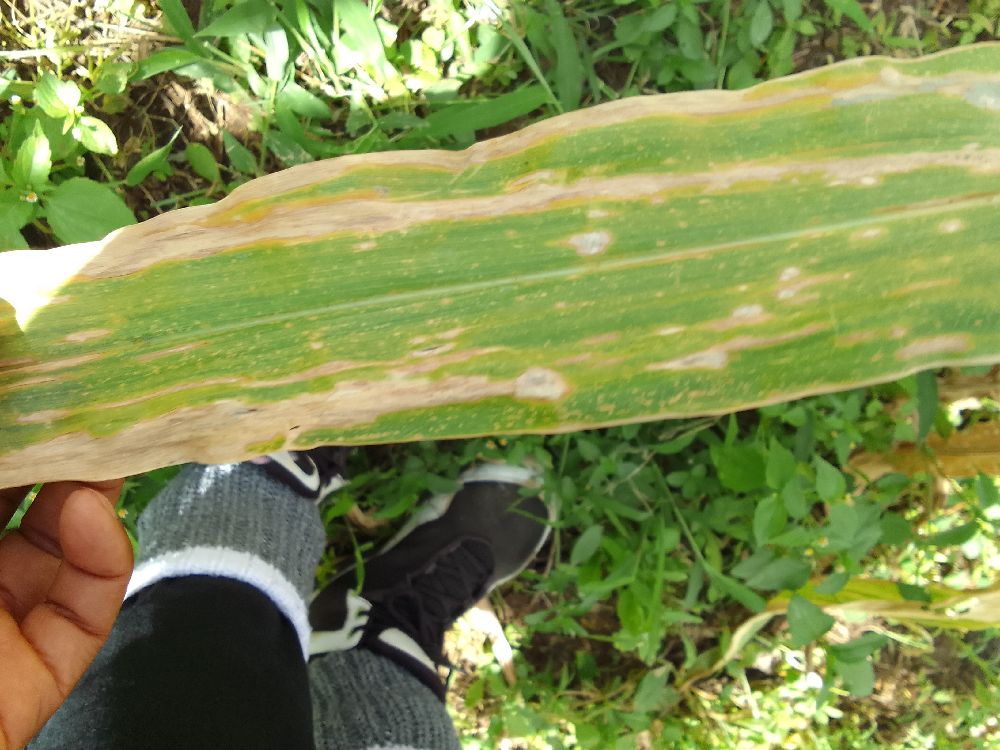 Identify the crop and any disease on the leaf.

maize, maize lethal necrosis
